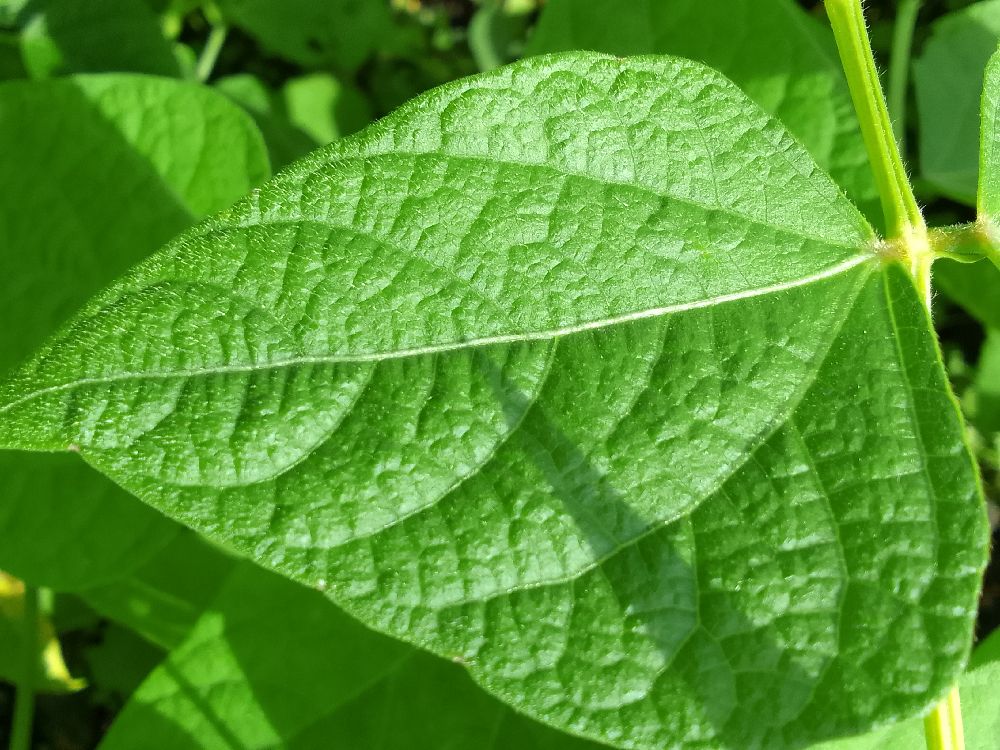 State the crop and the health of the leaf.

common bean, healthy
